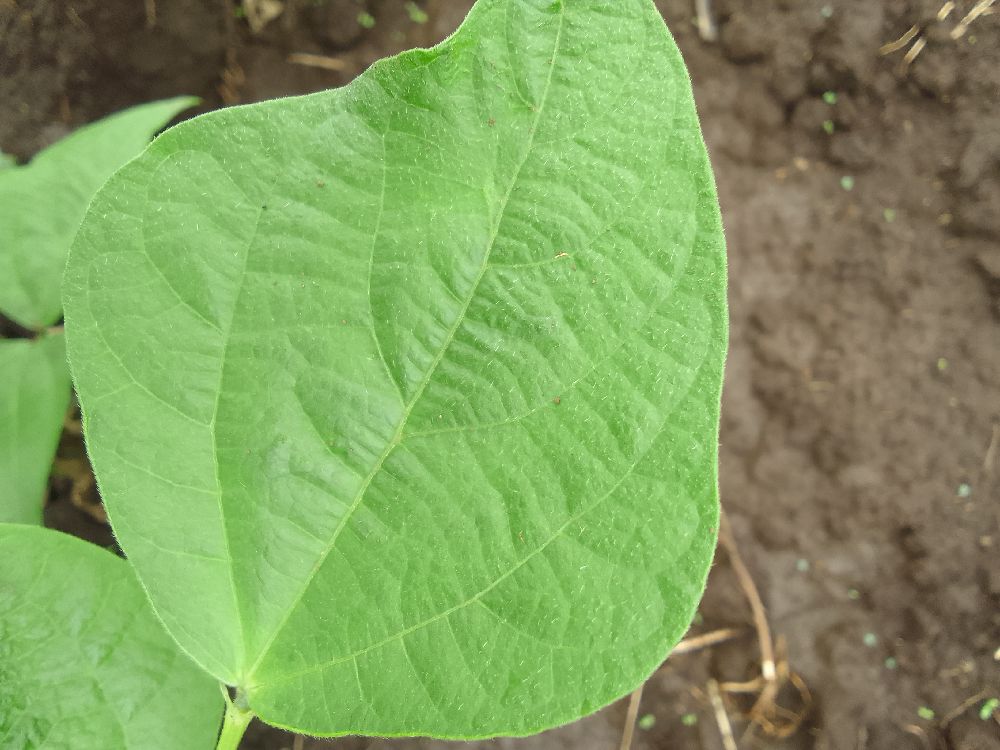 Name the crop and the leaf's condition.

common bean, healthy
